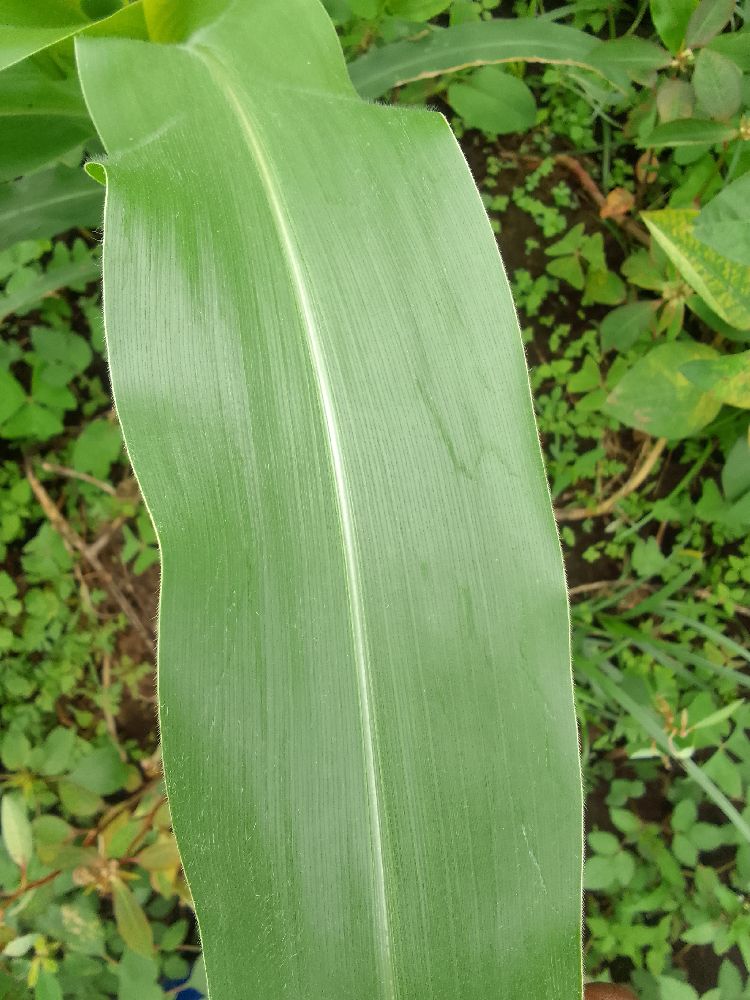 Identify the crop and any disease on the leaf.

maize, healthy
